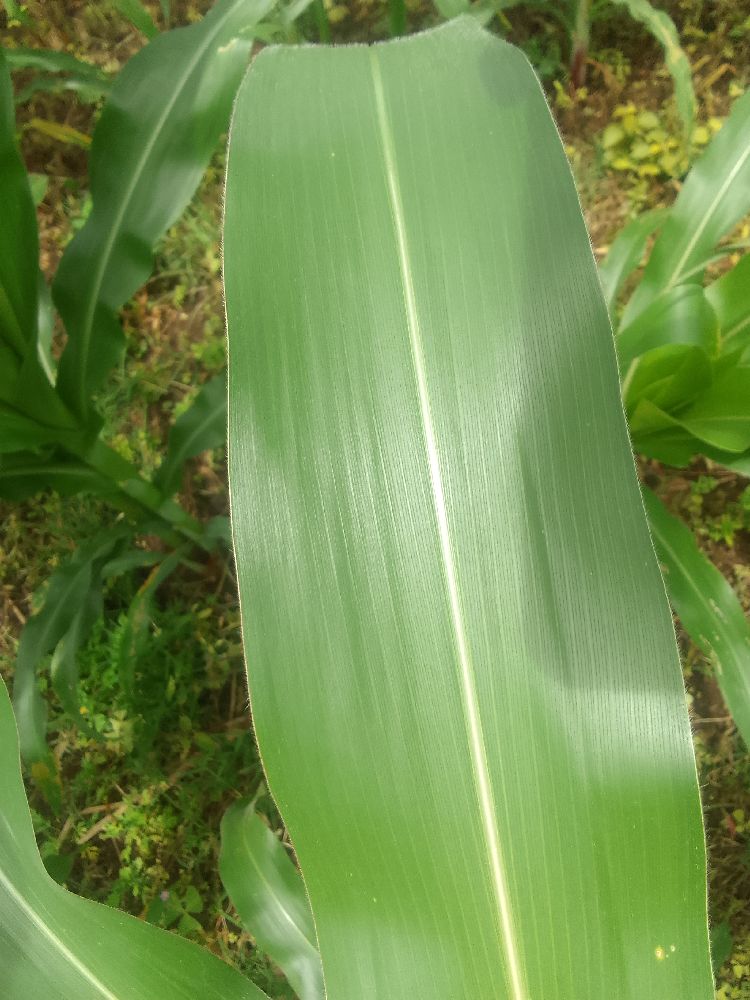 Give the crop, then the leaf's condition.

maize, healthy
